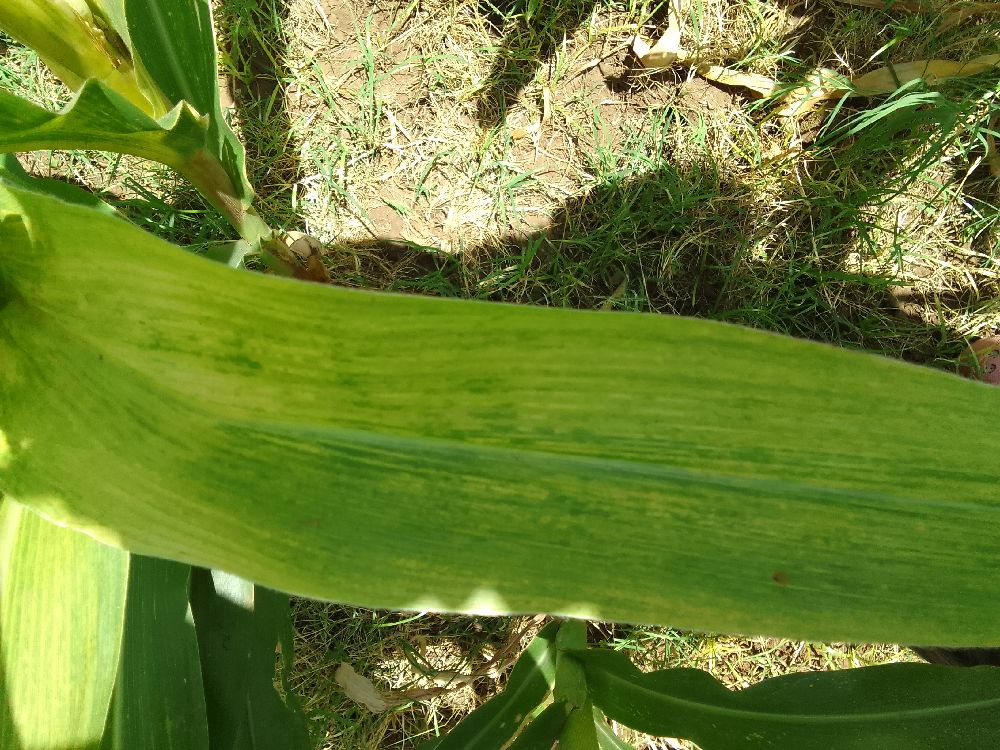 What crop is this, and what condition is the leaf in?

maize, maize lethal necrosis
